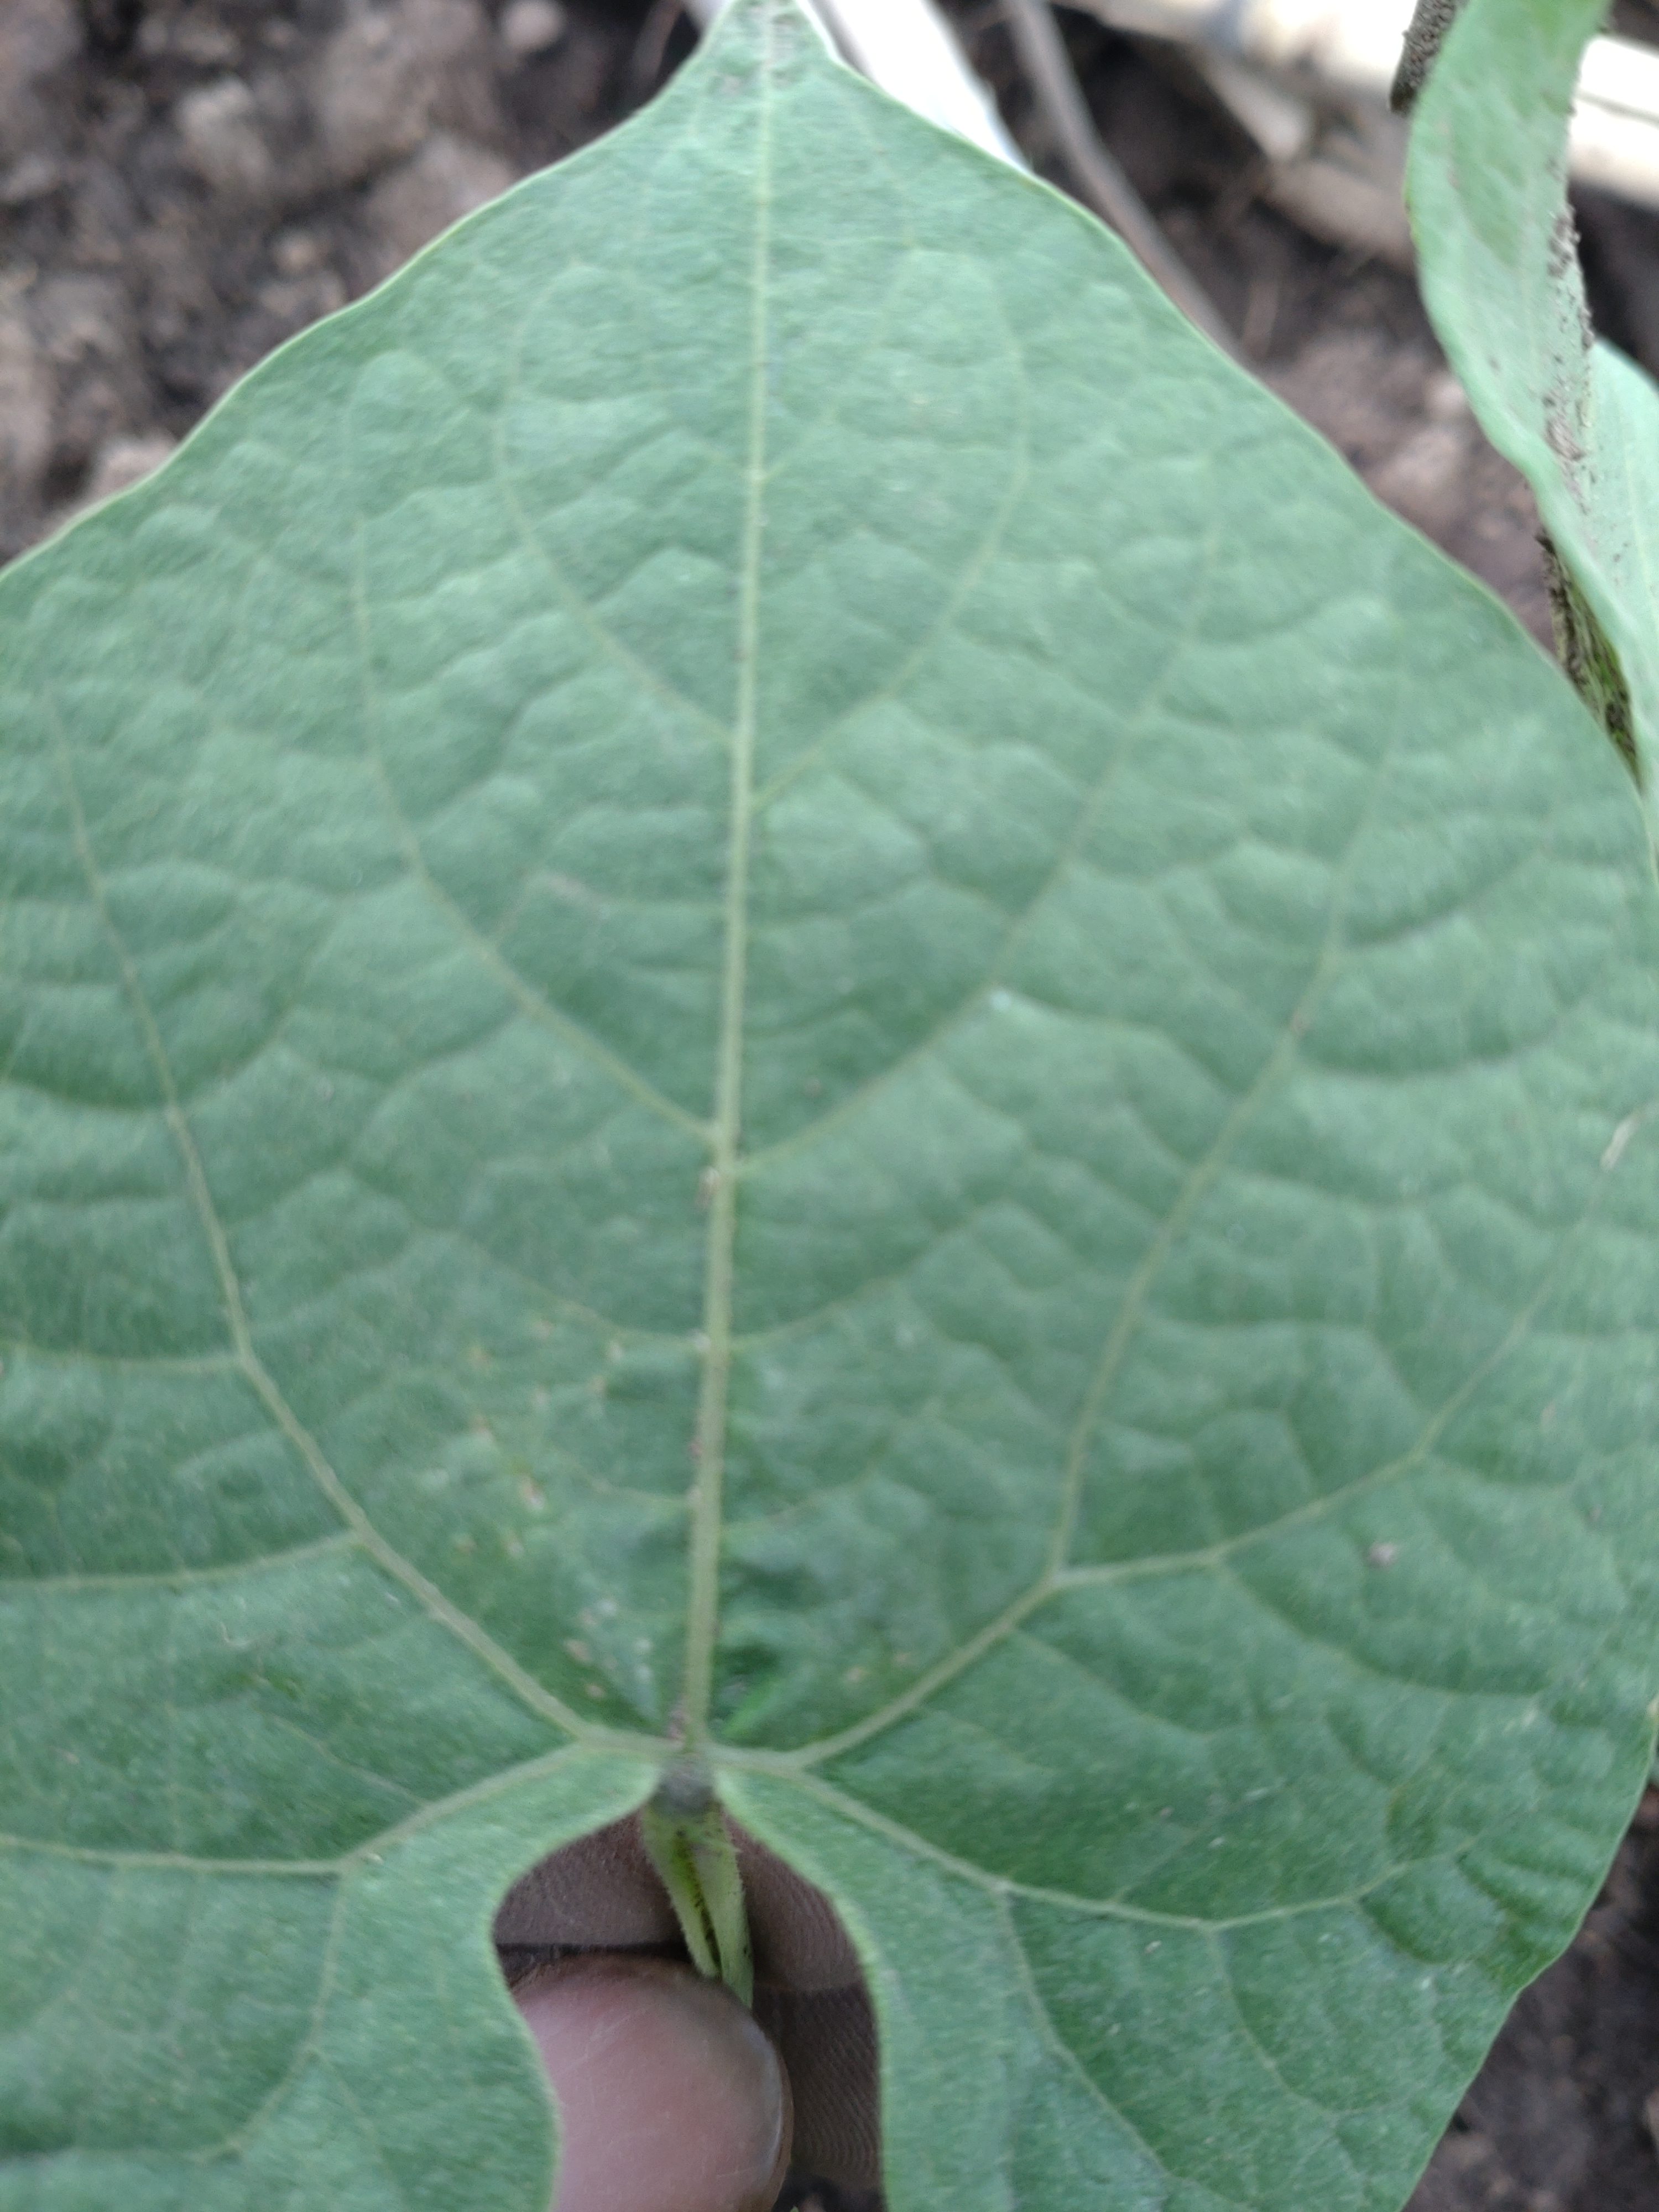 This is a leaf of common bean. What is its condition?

healthy
